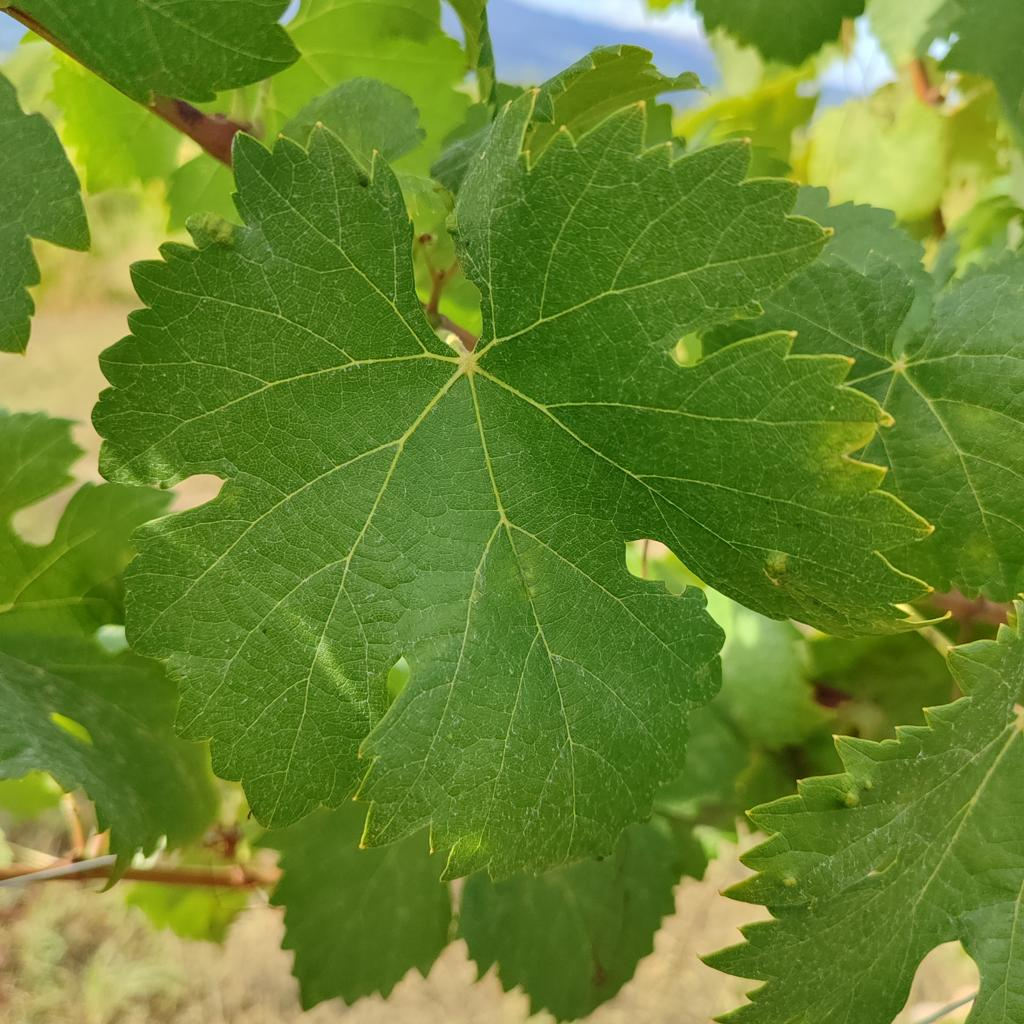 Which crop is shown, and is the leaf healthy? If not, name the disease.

grapevine, healthy
